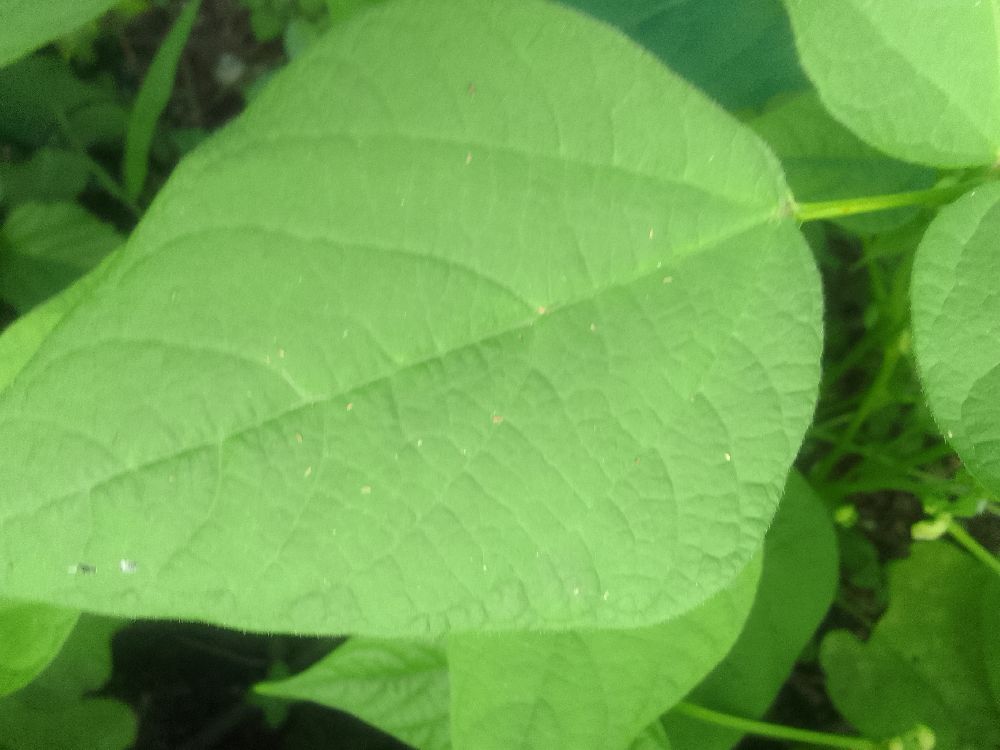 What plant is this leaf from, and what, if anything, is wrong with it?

common bean, healthy
